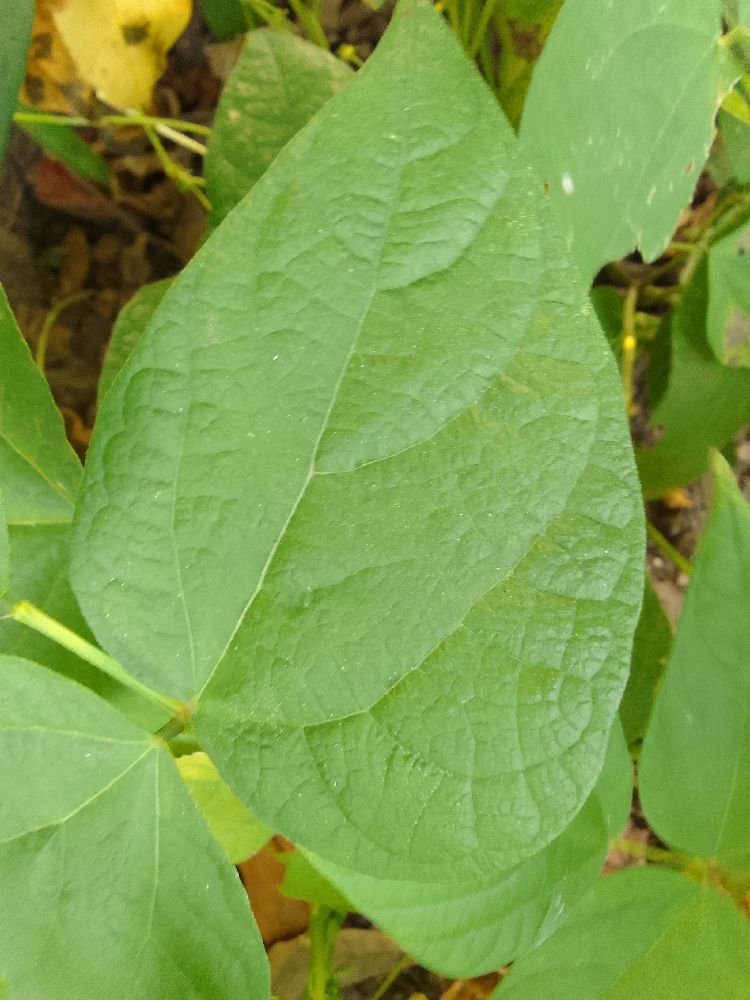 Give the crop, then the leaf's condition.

common bean, healthy
